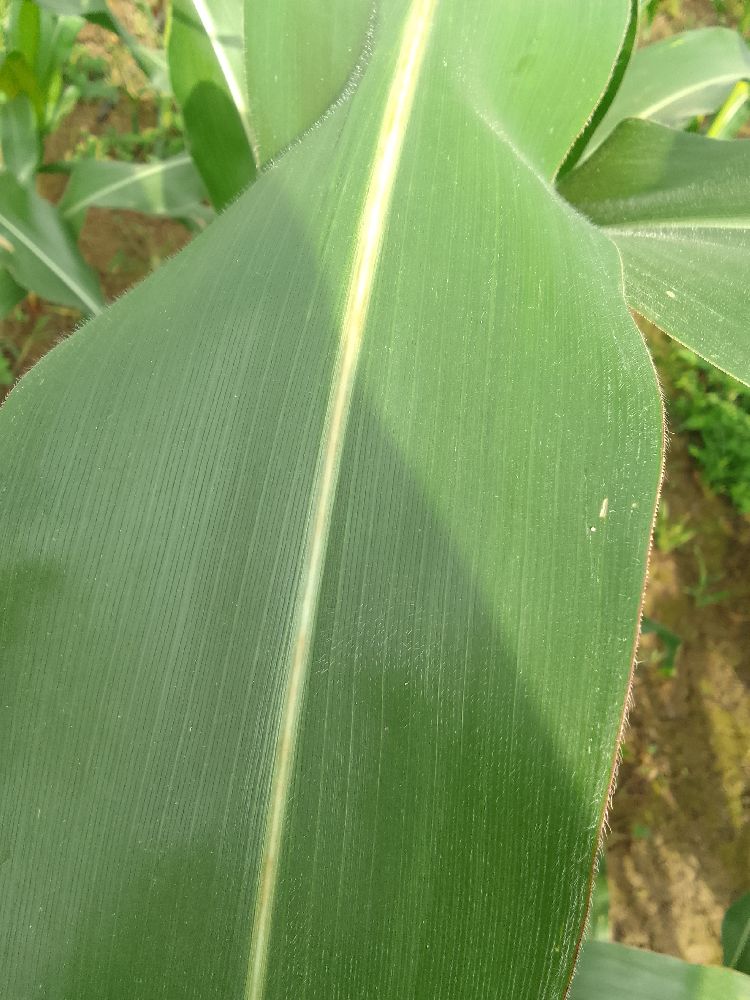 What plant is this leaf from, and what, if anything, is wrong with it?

maize, healthy
